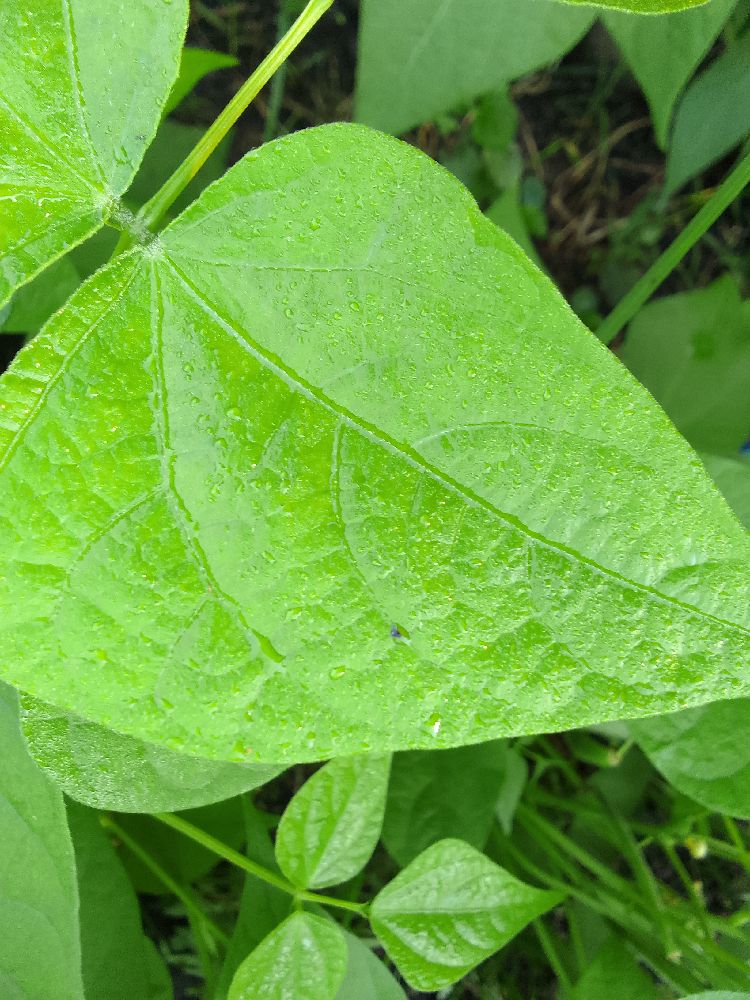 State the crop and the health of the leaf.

common bean, healthy
